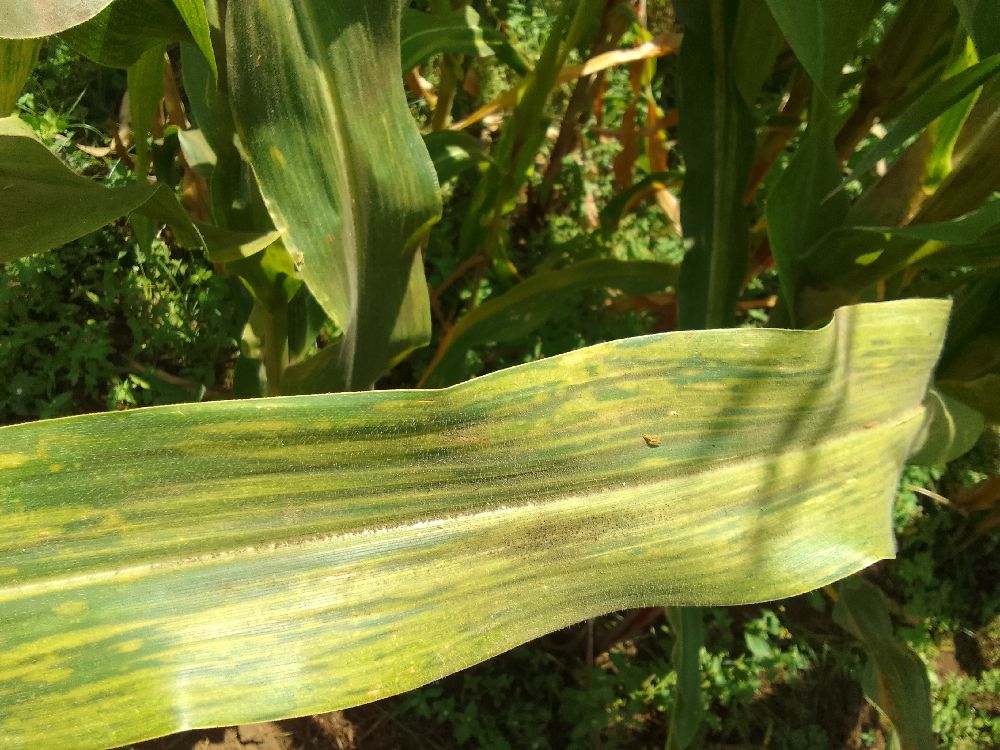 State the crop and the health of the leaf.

maize, maize lethal necrosis
